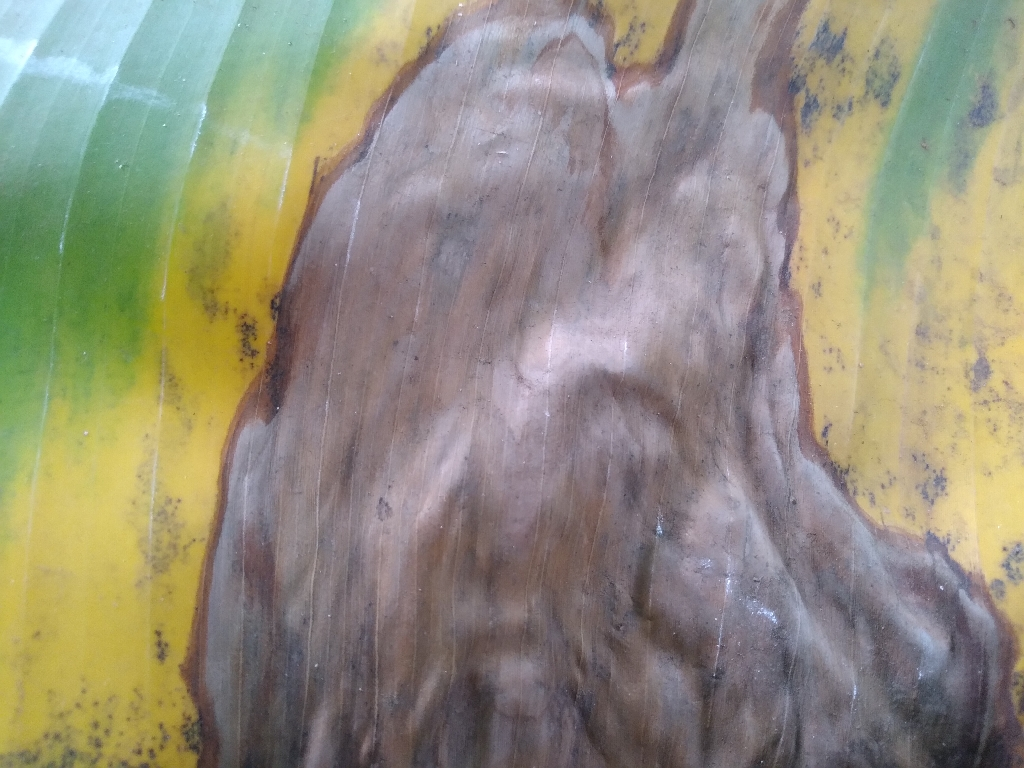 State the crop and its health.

banana, black sigatoka
